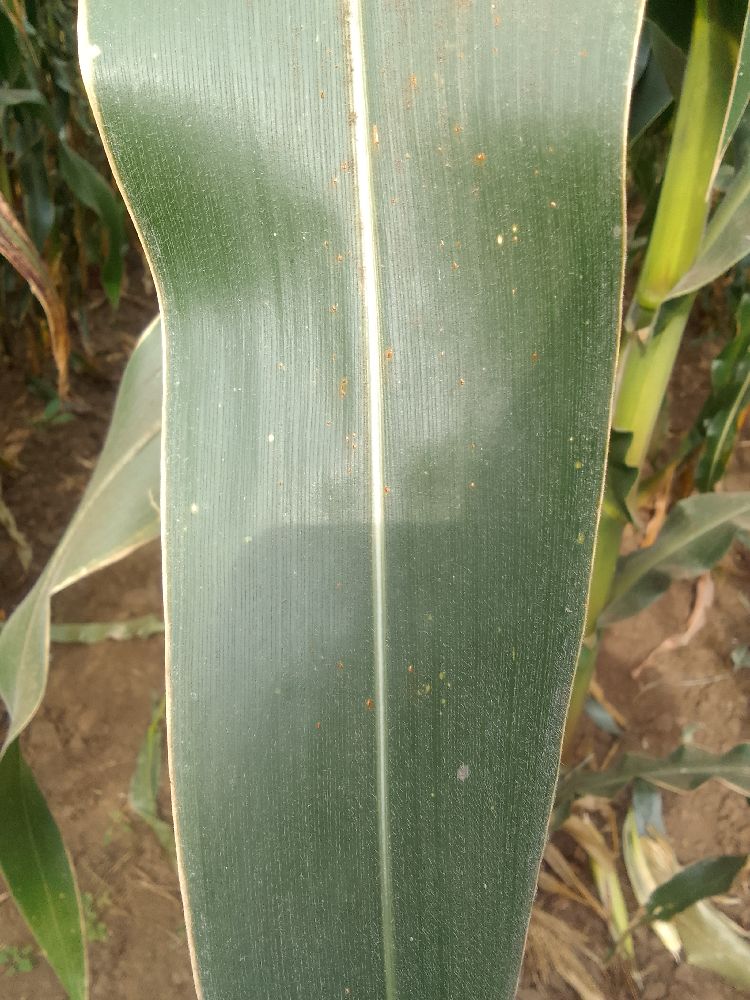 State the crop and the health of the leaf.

maize, healthy
